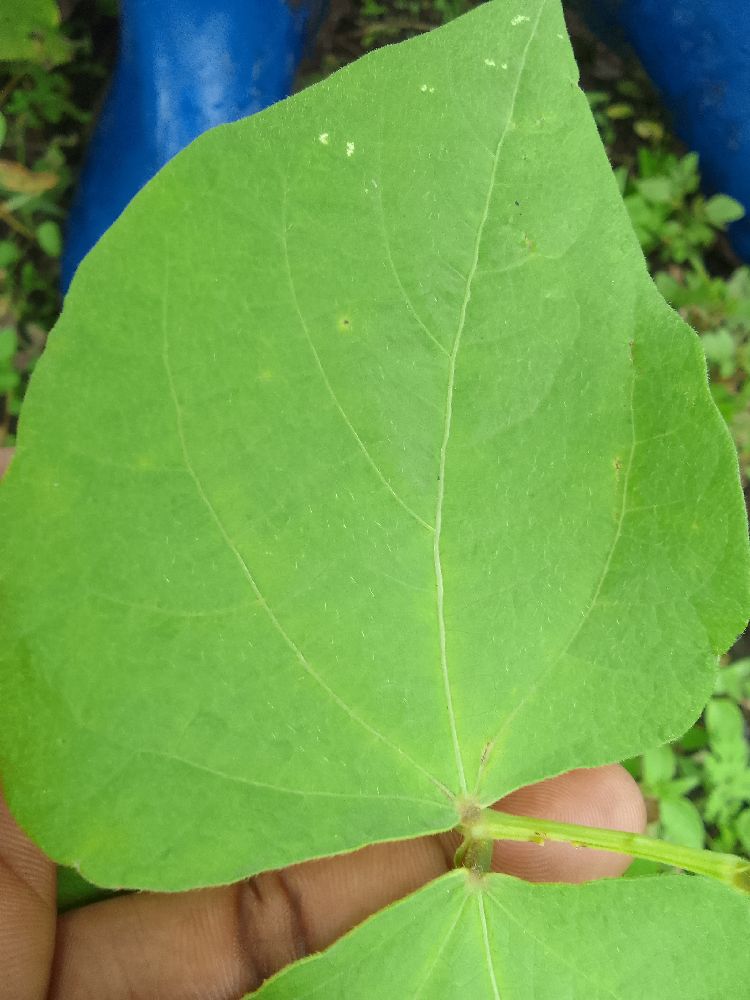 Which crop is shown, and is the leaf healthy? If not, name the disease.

common bean, healthy
